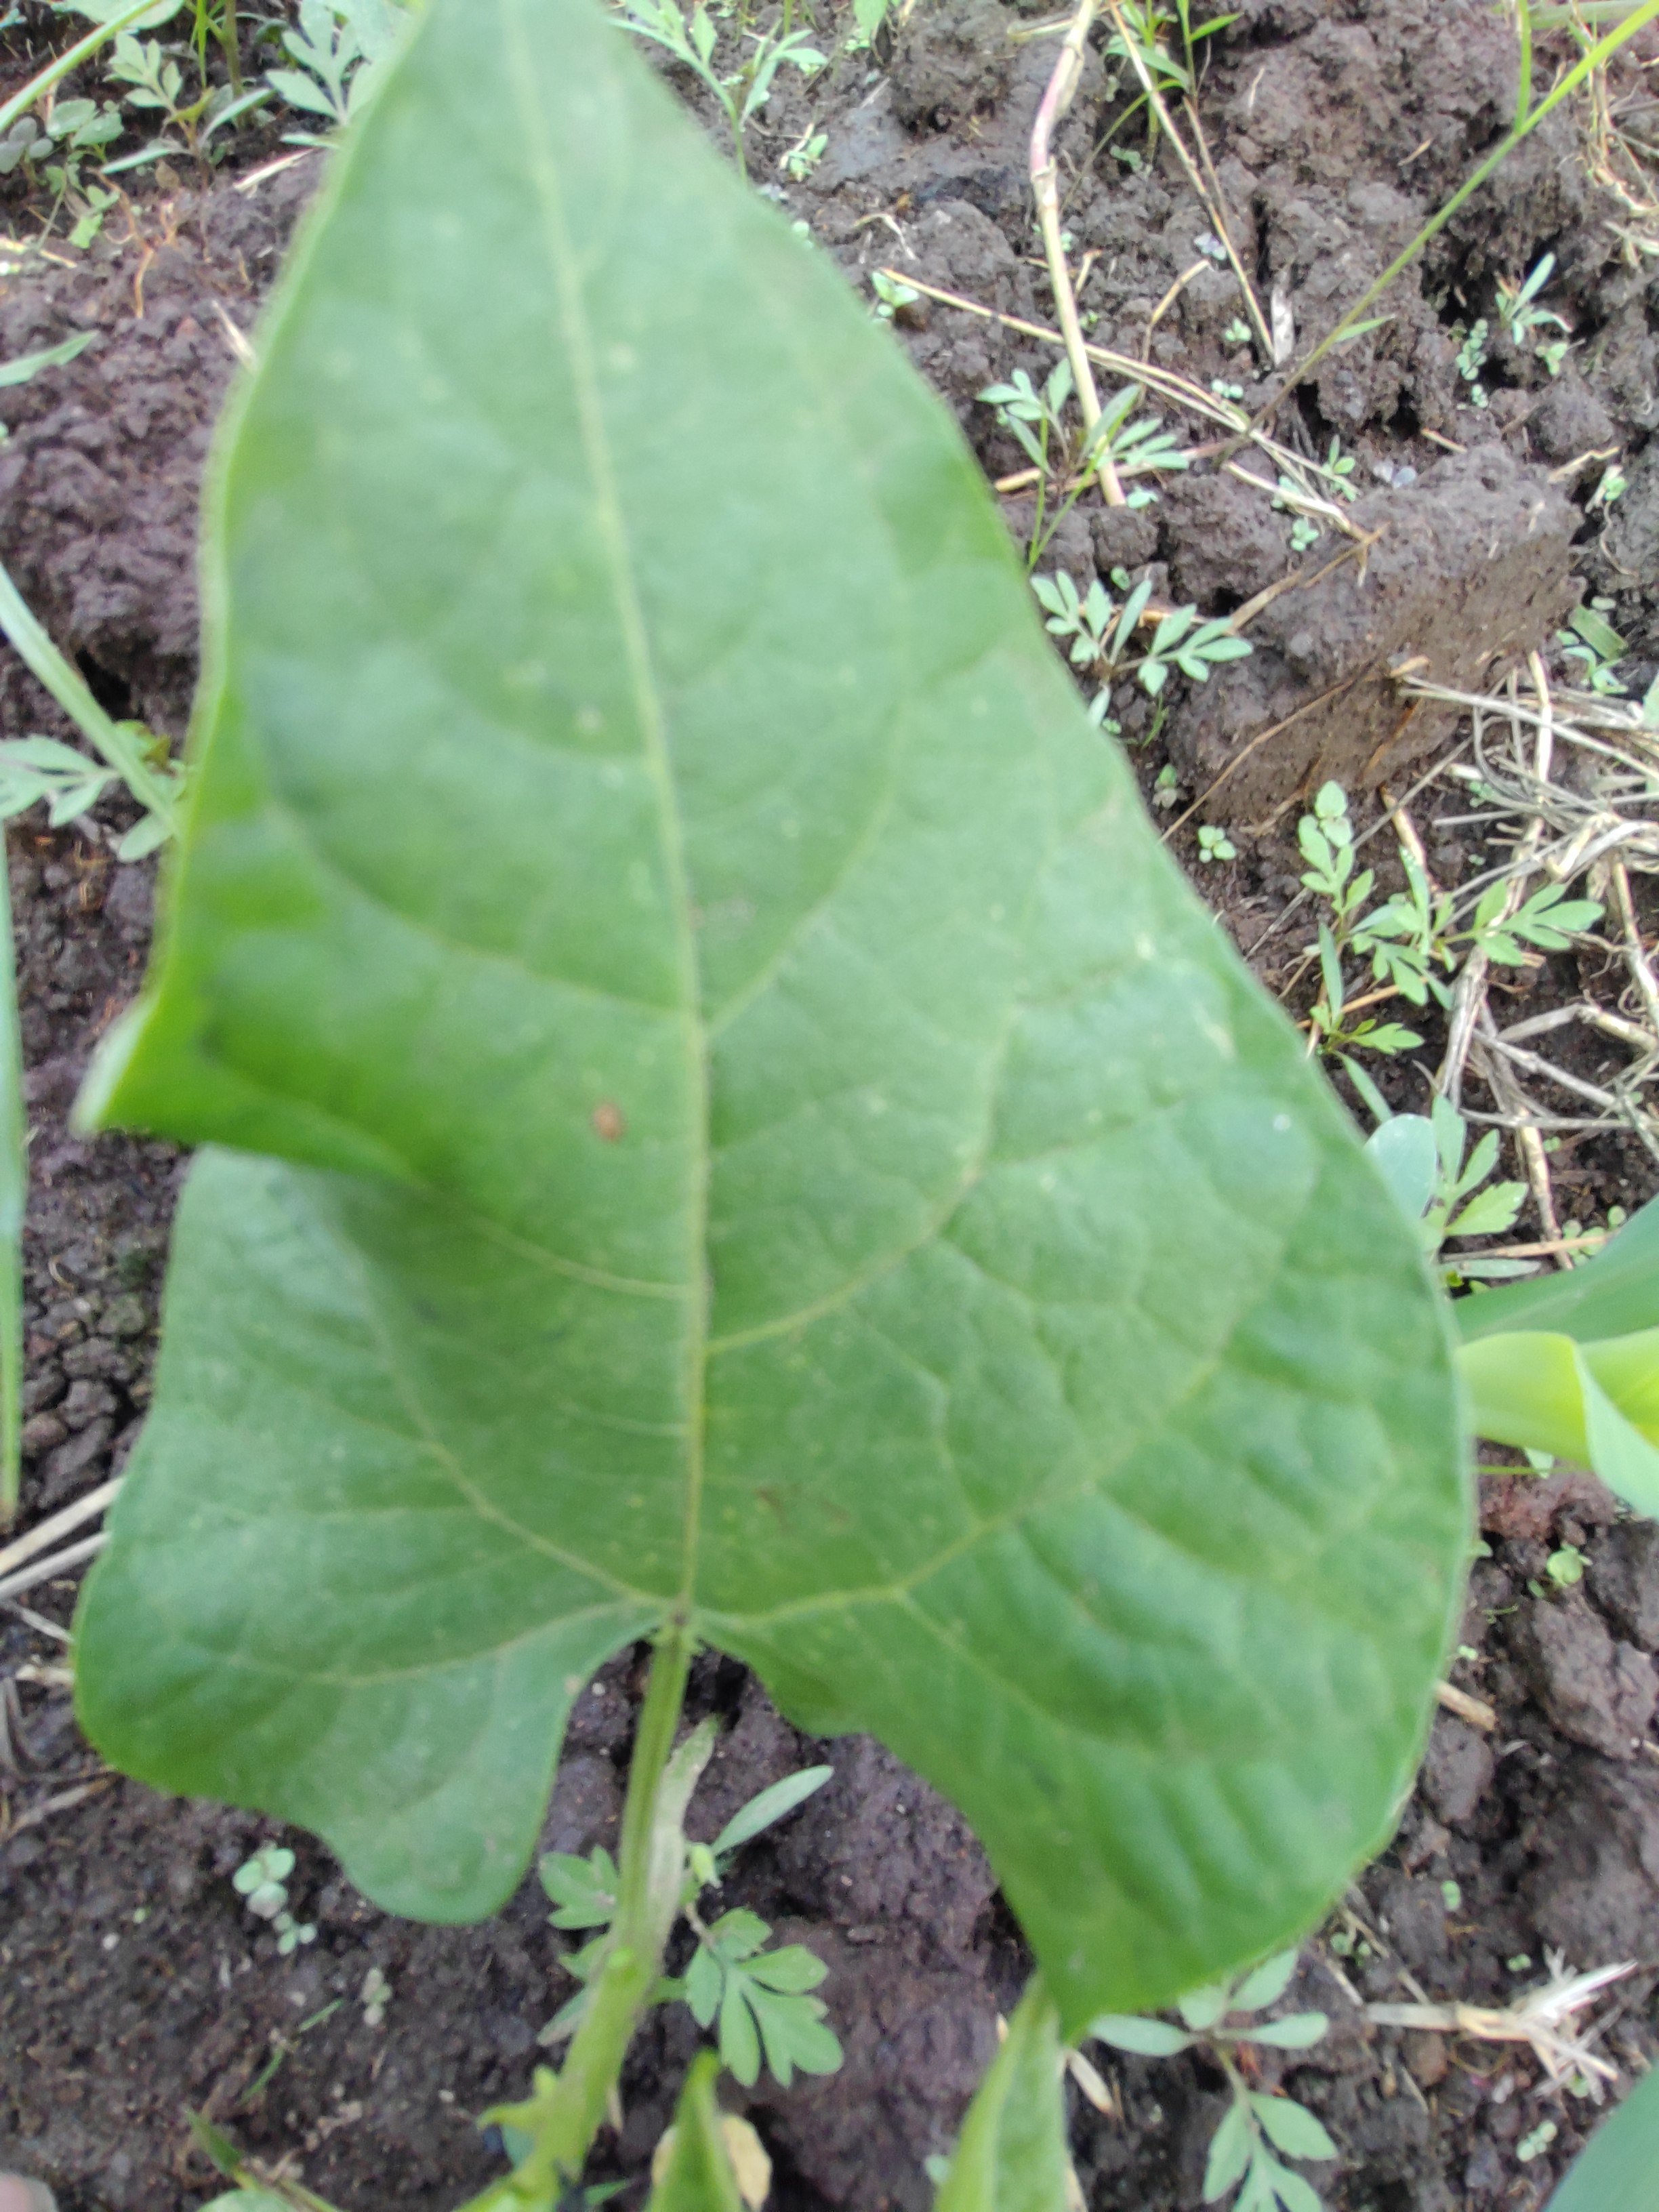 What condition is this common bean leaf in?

healthy
